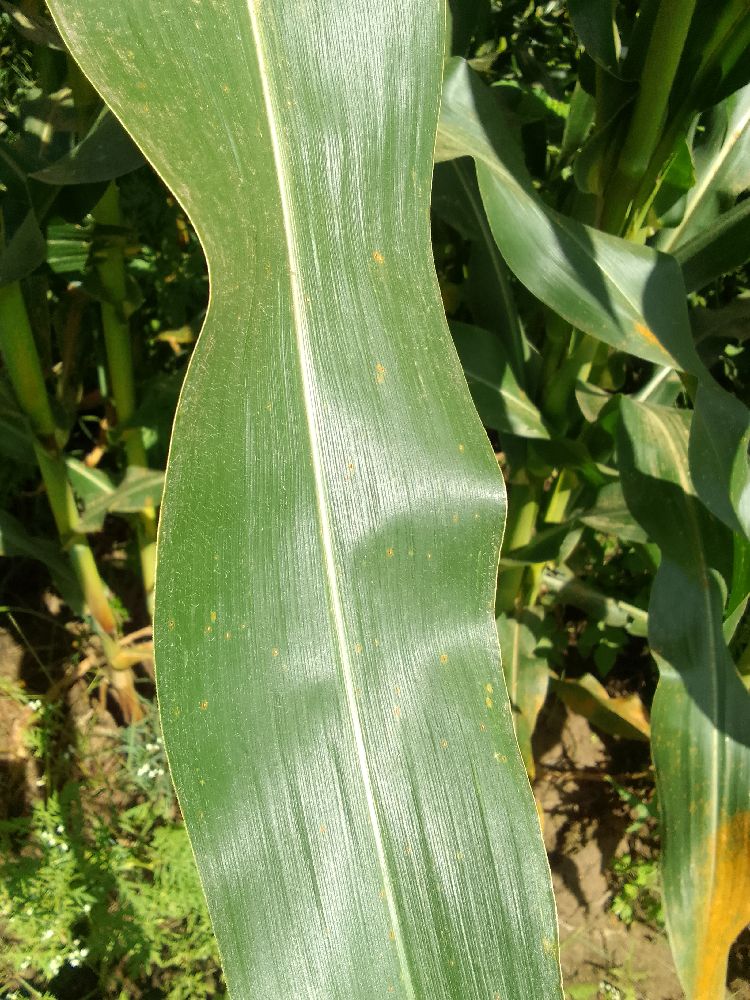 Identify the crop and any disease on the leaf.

maize, healthy
